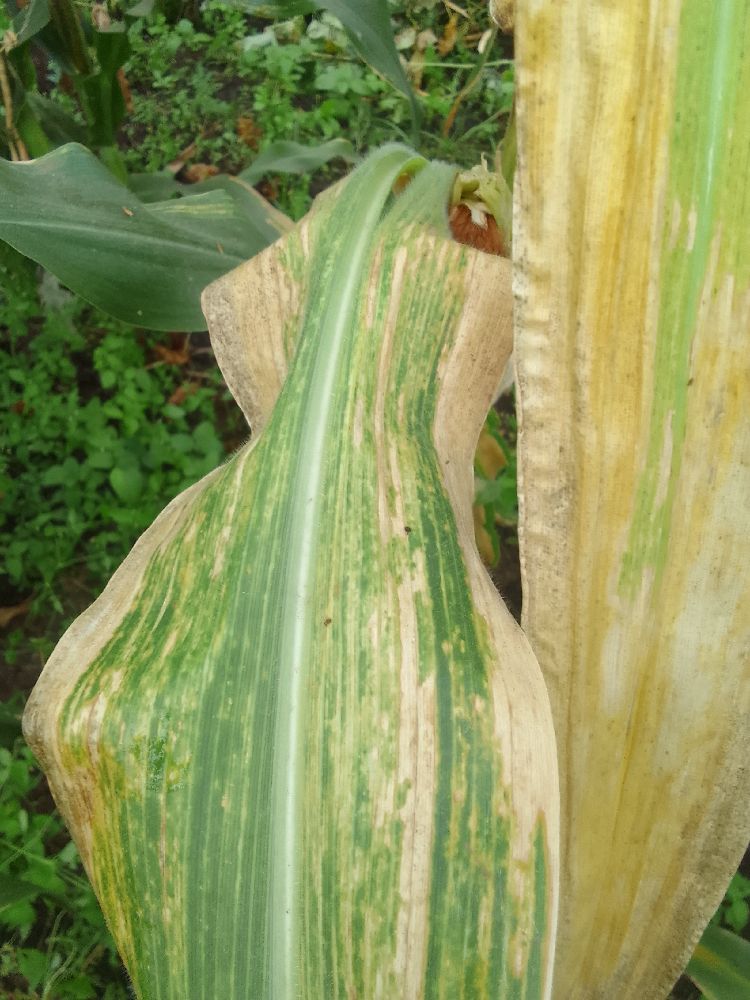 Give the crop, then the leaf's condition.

maize, maize lethal necrosis
